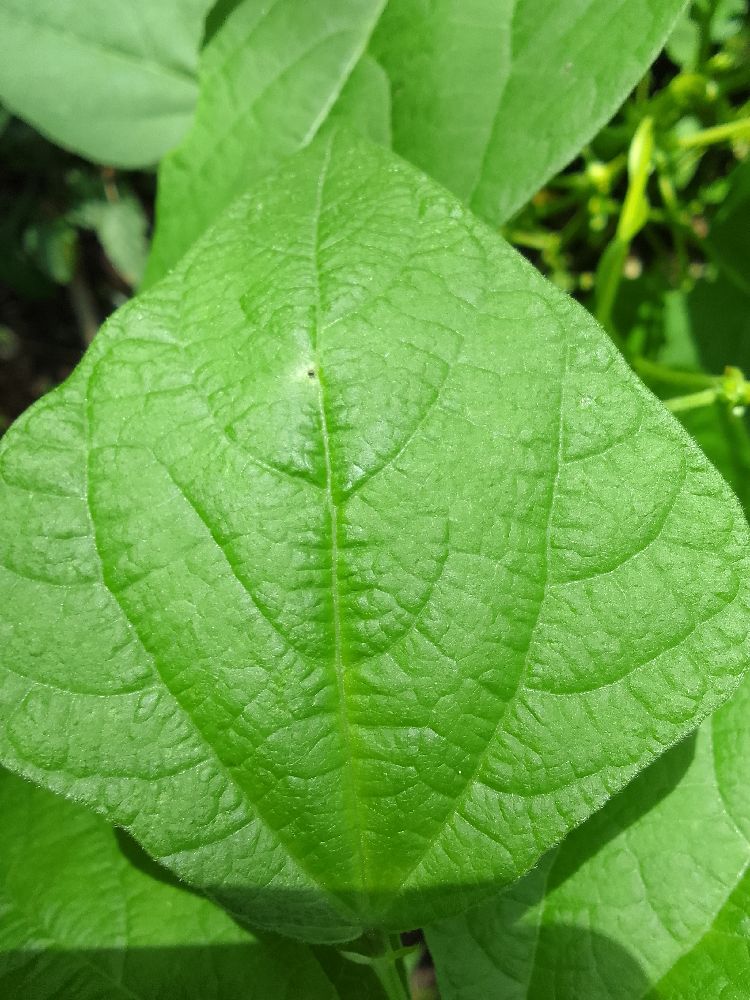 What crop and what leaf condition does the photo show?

common bean, healthy
